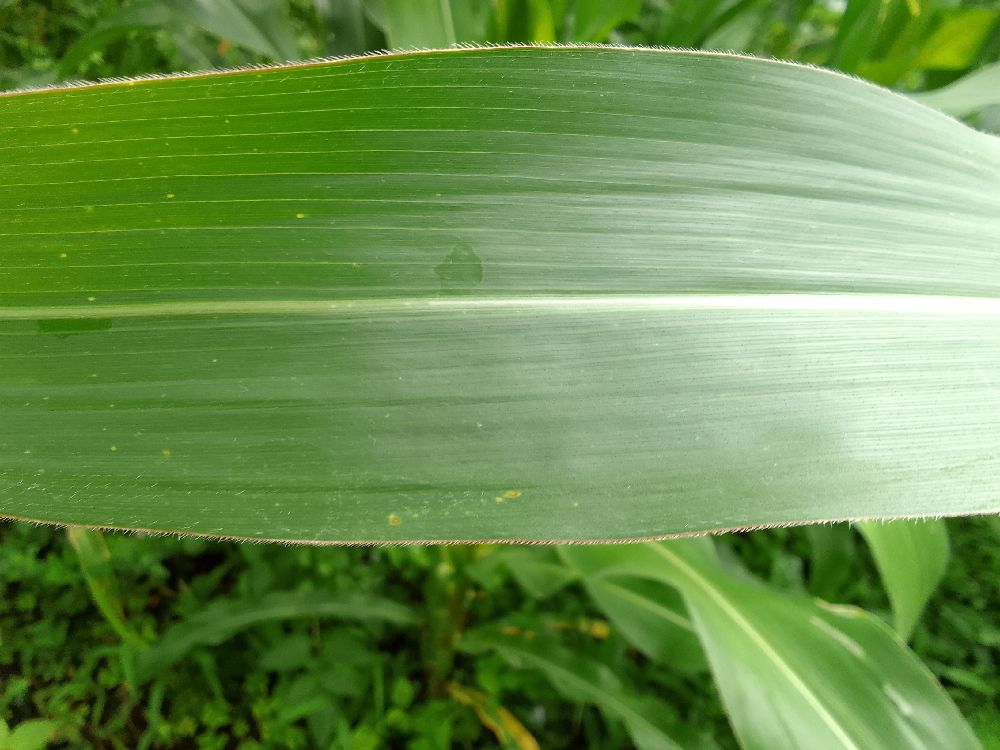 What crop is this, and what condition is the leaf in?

maize, healthy
